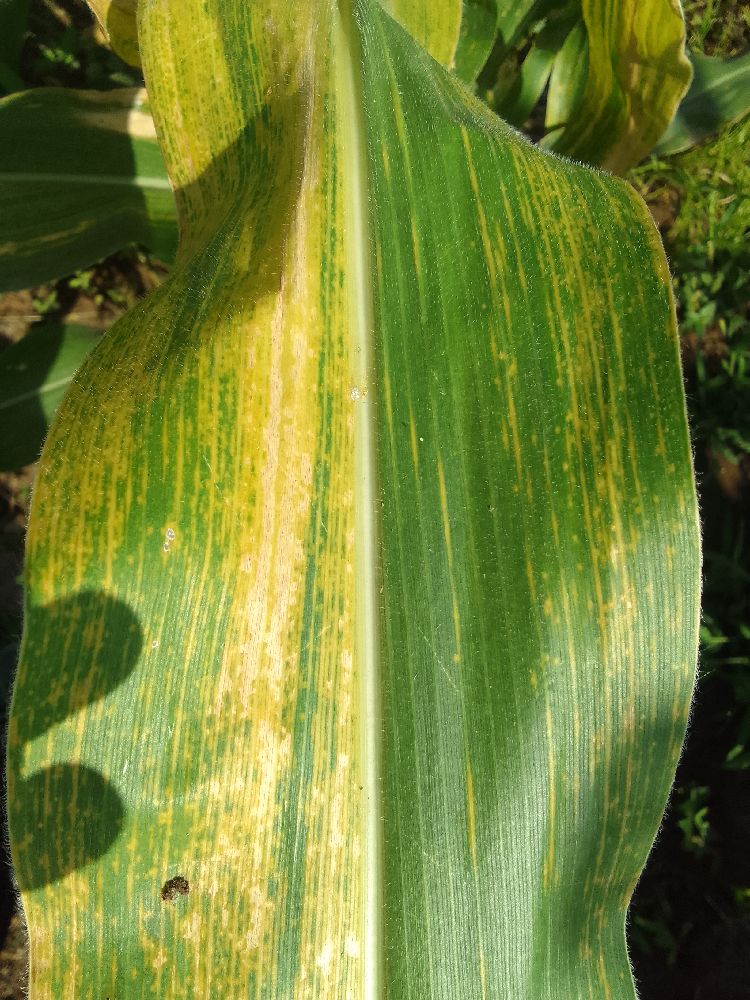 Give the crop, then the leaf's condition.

maize, maize lethal necrosis
